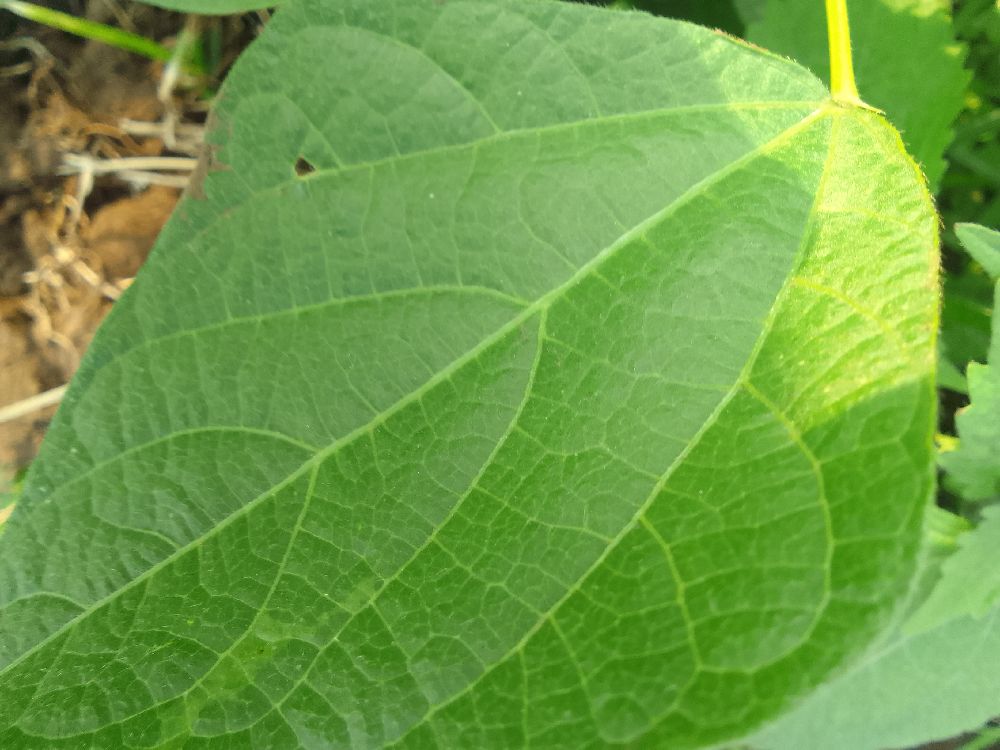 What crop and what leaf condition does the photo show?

common bean, healthy
